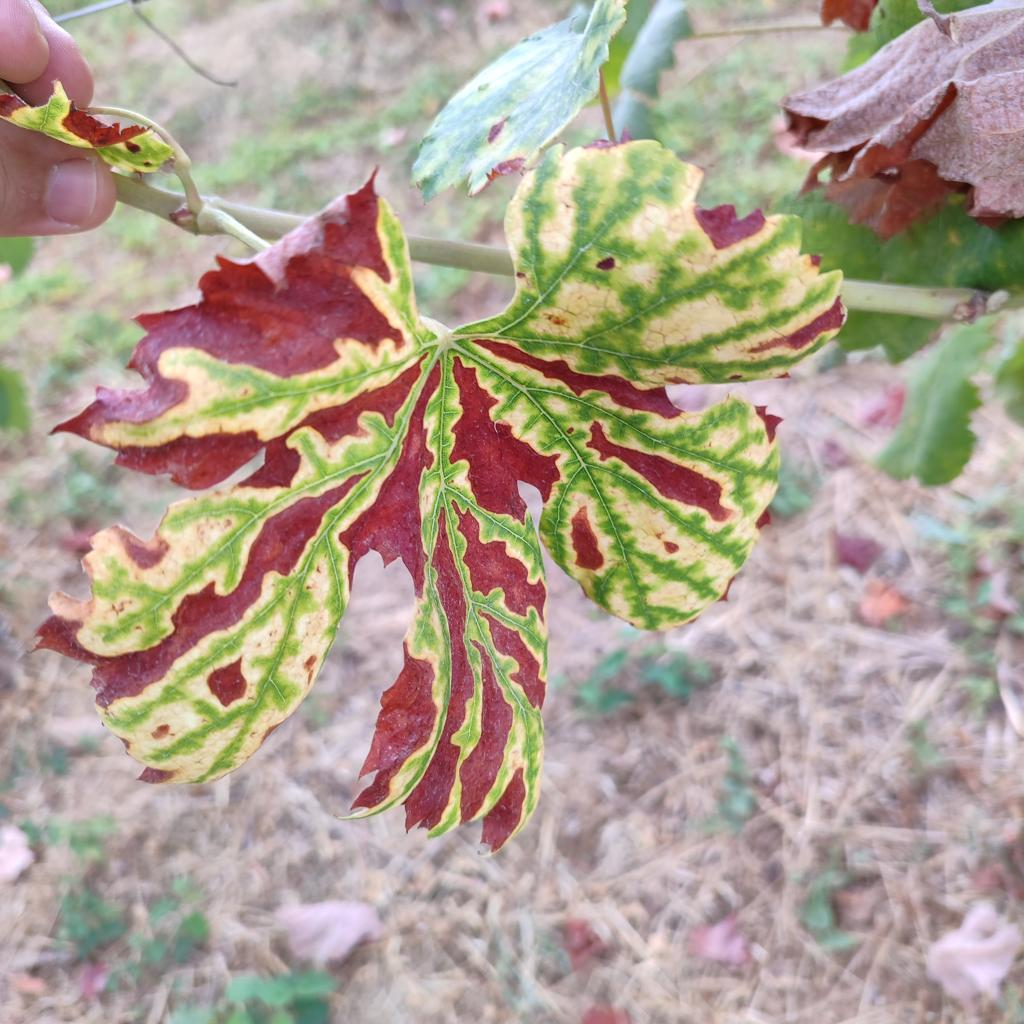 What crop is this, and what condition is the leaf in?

grapevine, esca complex
